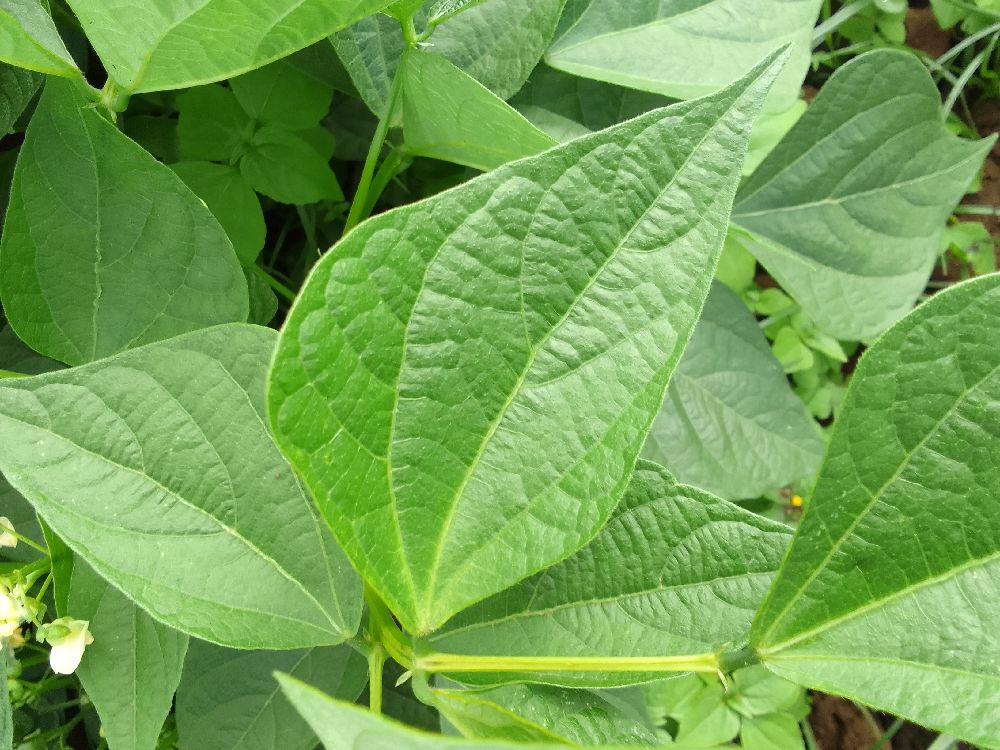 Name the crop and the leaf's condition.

common bean, healthy
